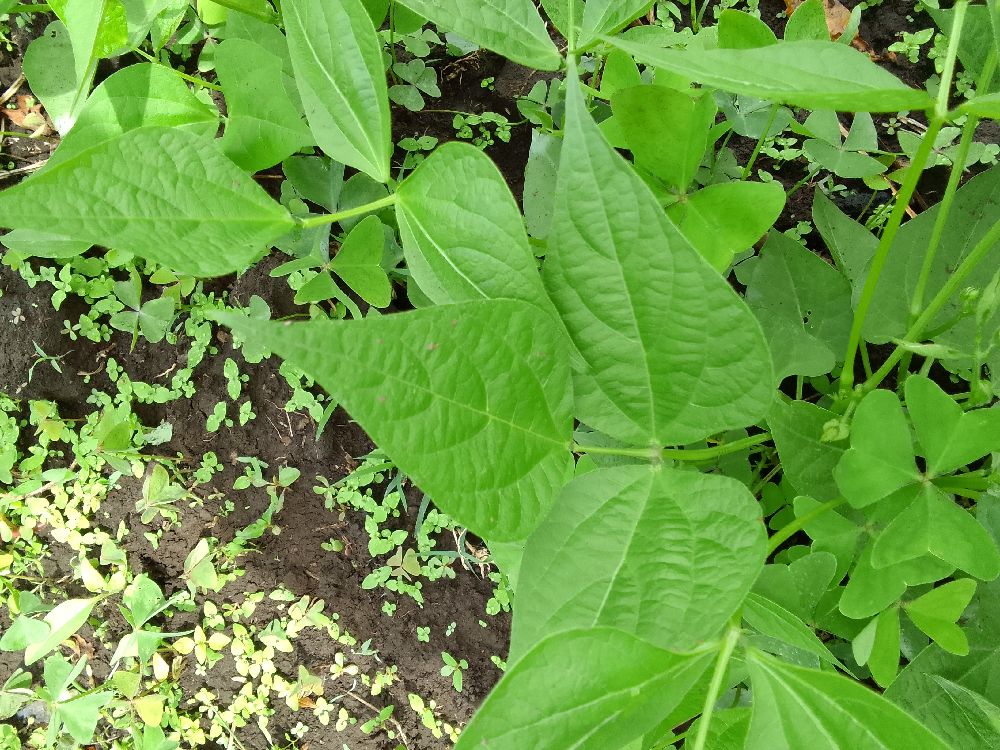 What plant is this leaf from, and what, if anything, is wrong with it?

common bean, healthy
